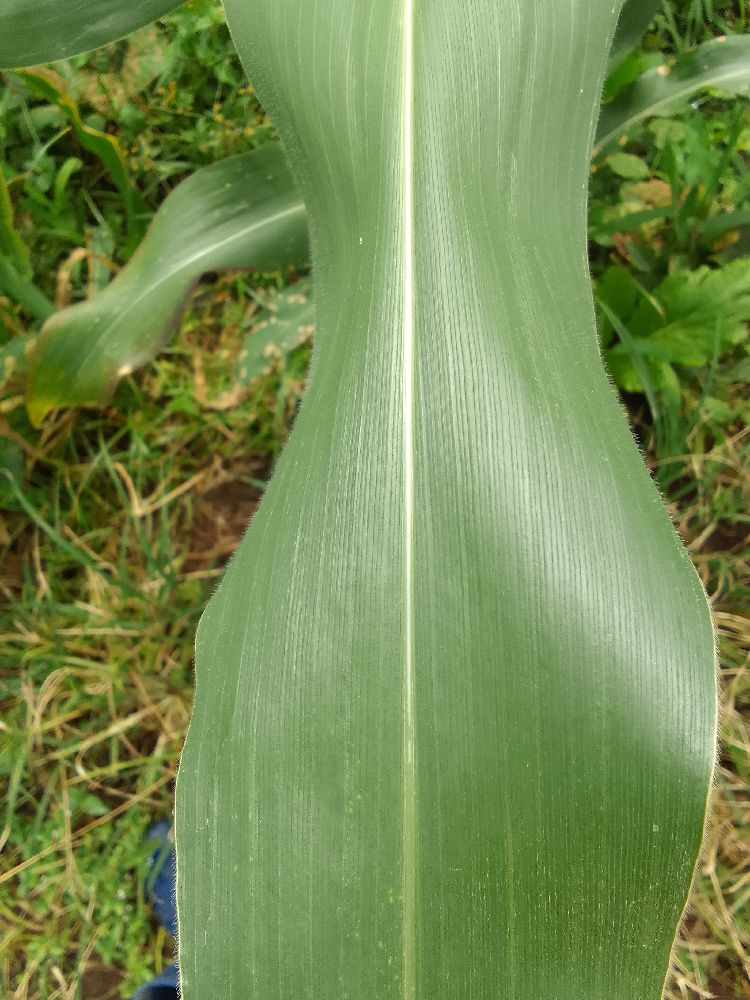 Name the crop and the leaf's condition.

maize, healthy
